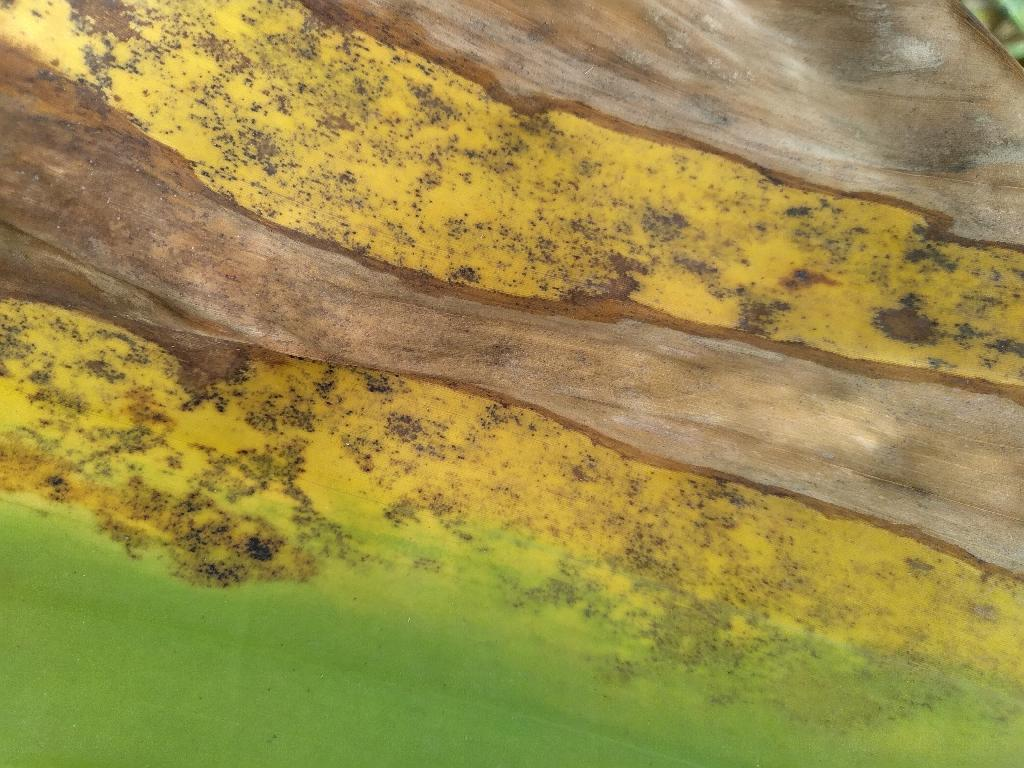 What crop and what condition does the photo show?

banana, black sigatoka
